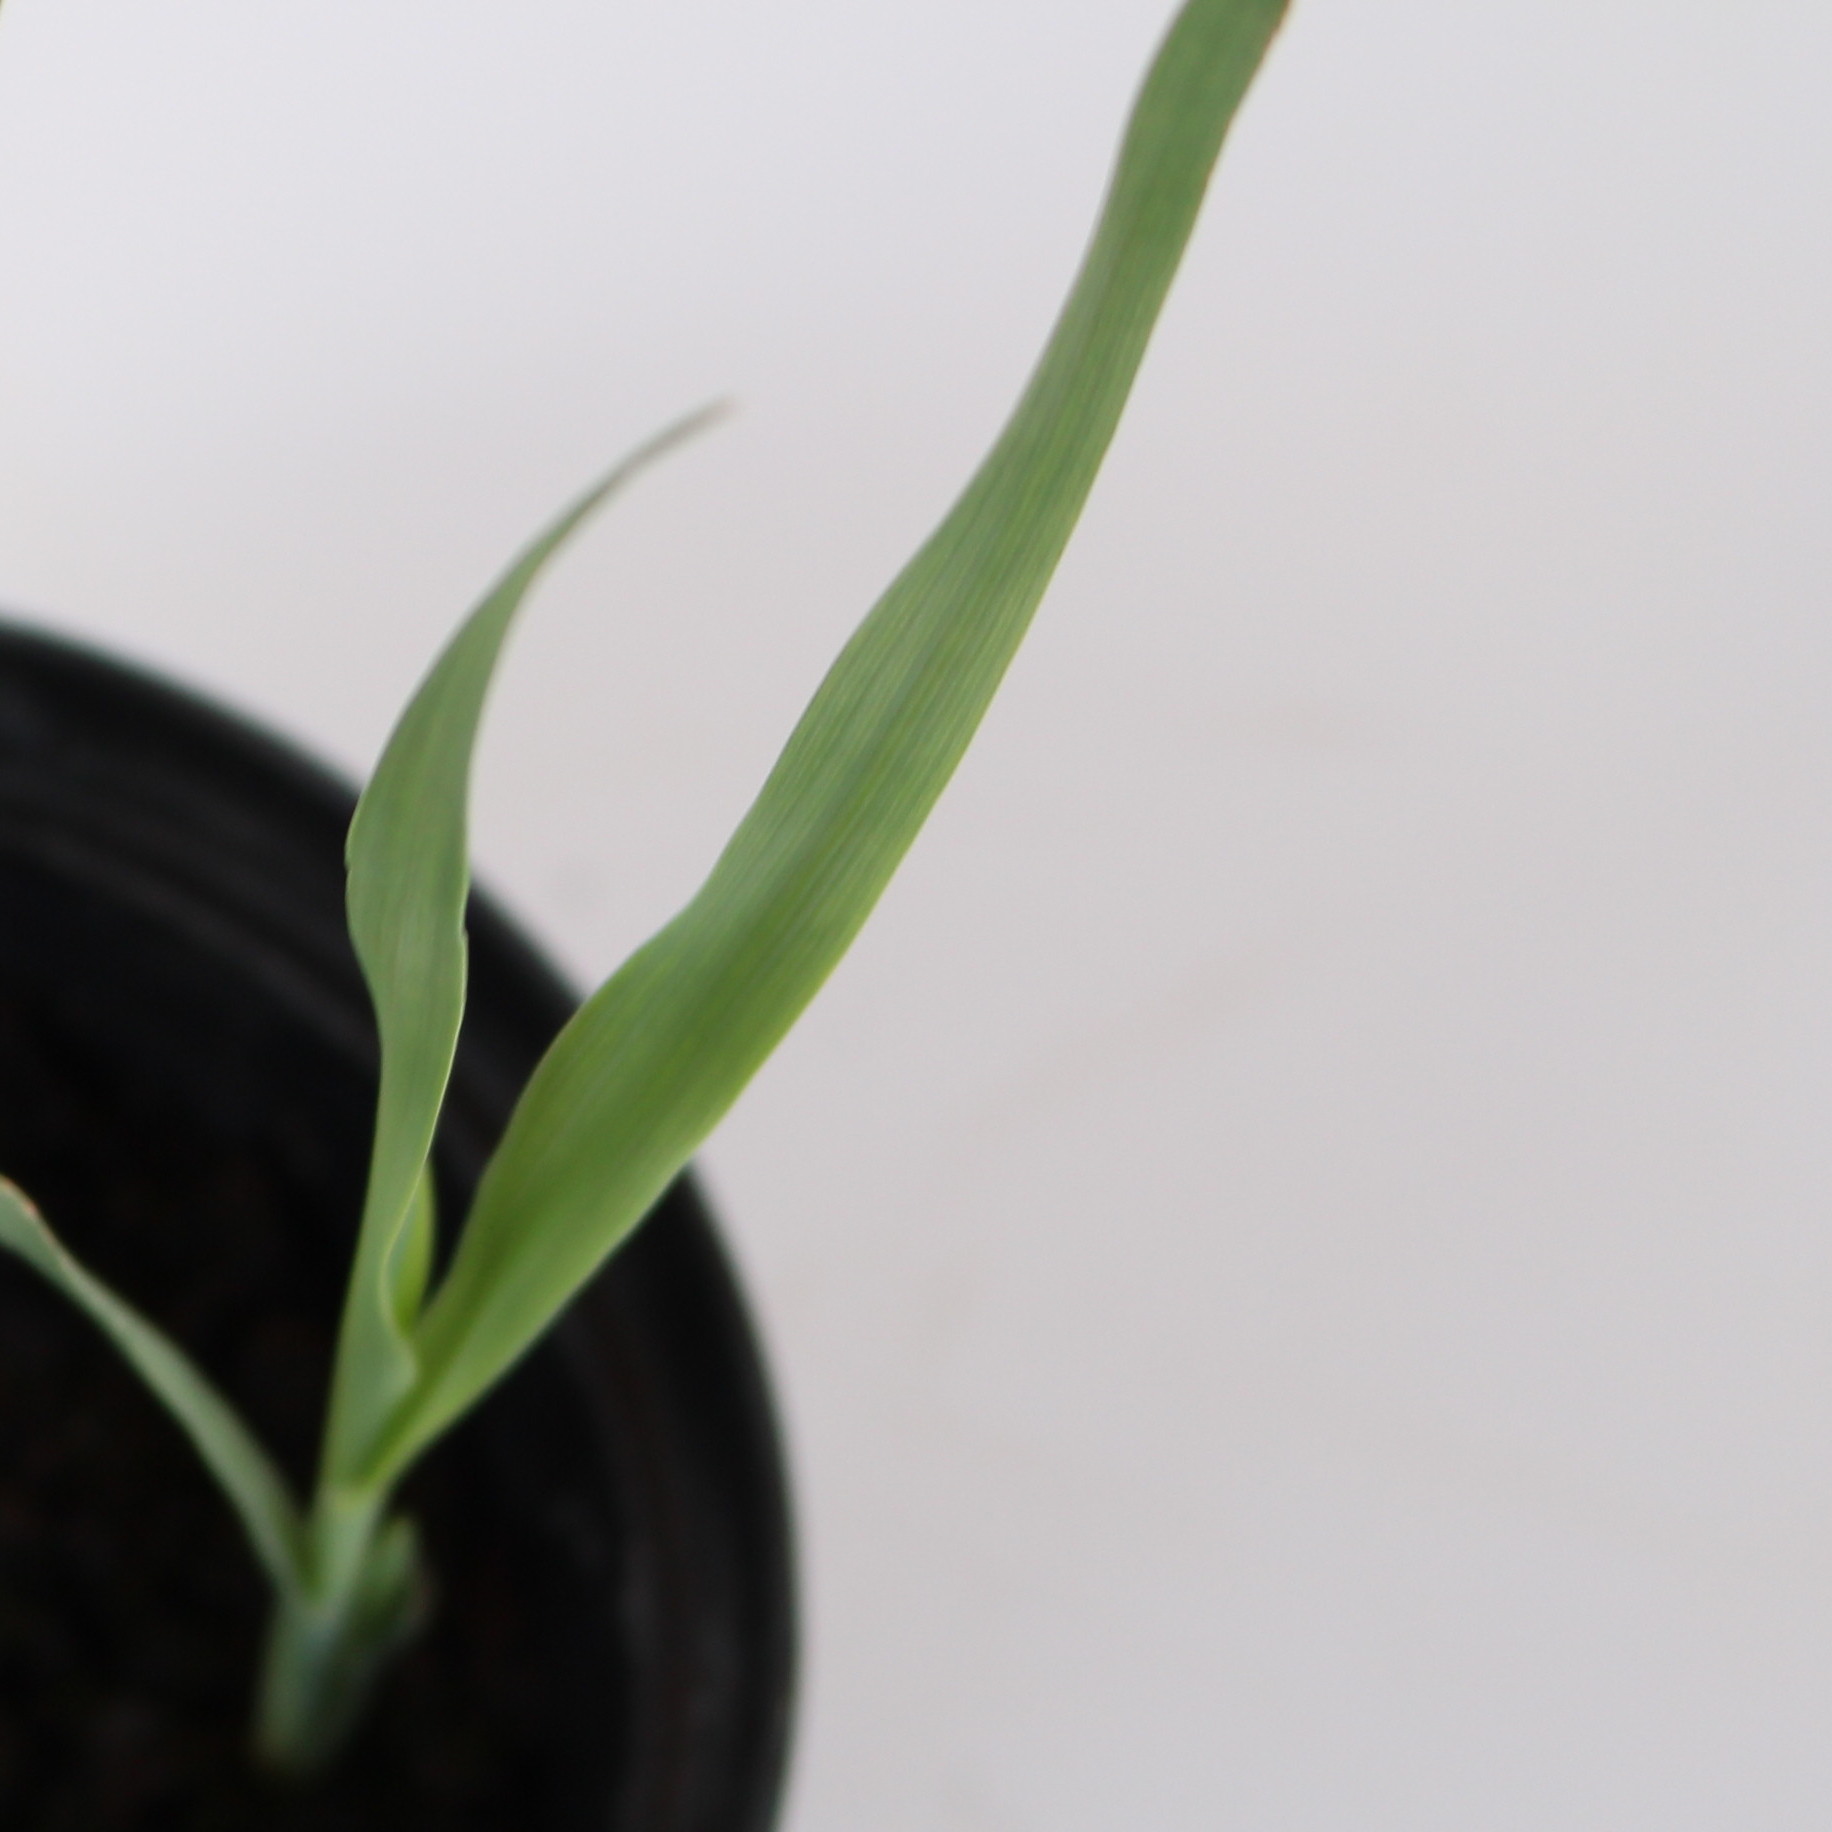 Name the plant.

Avena sterilis
